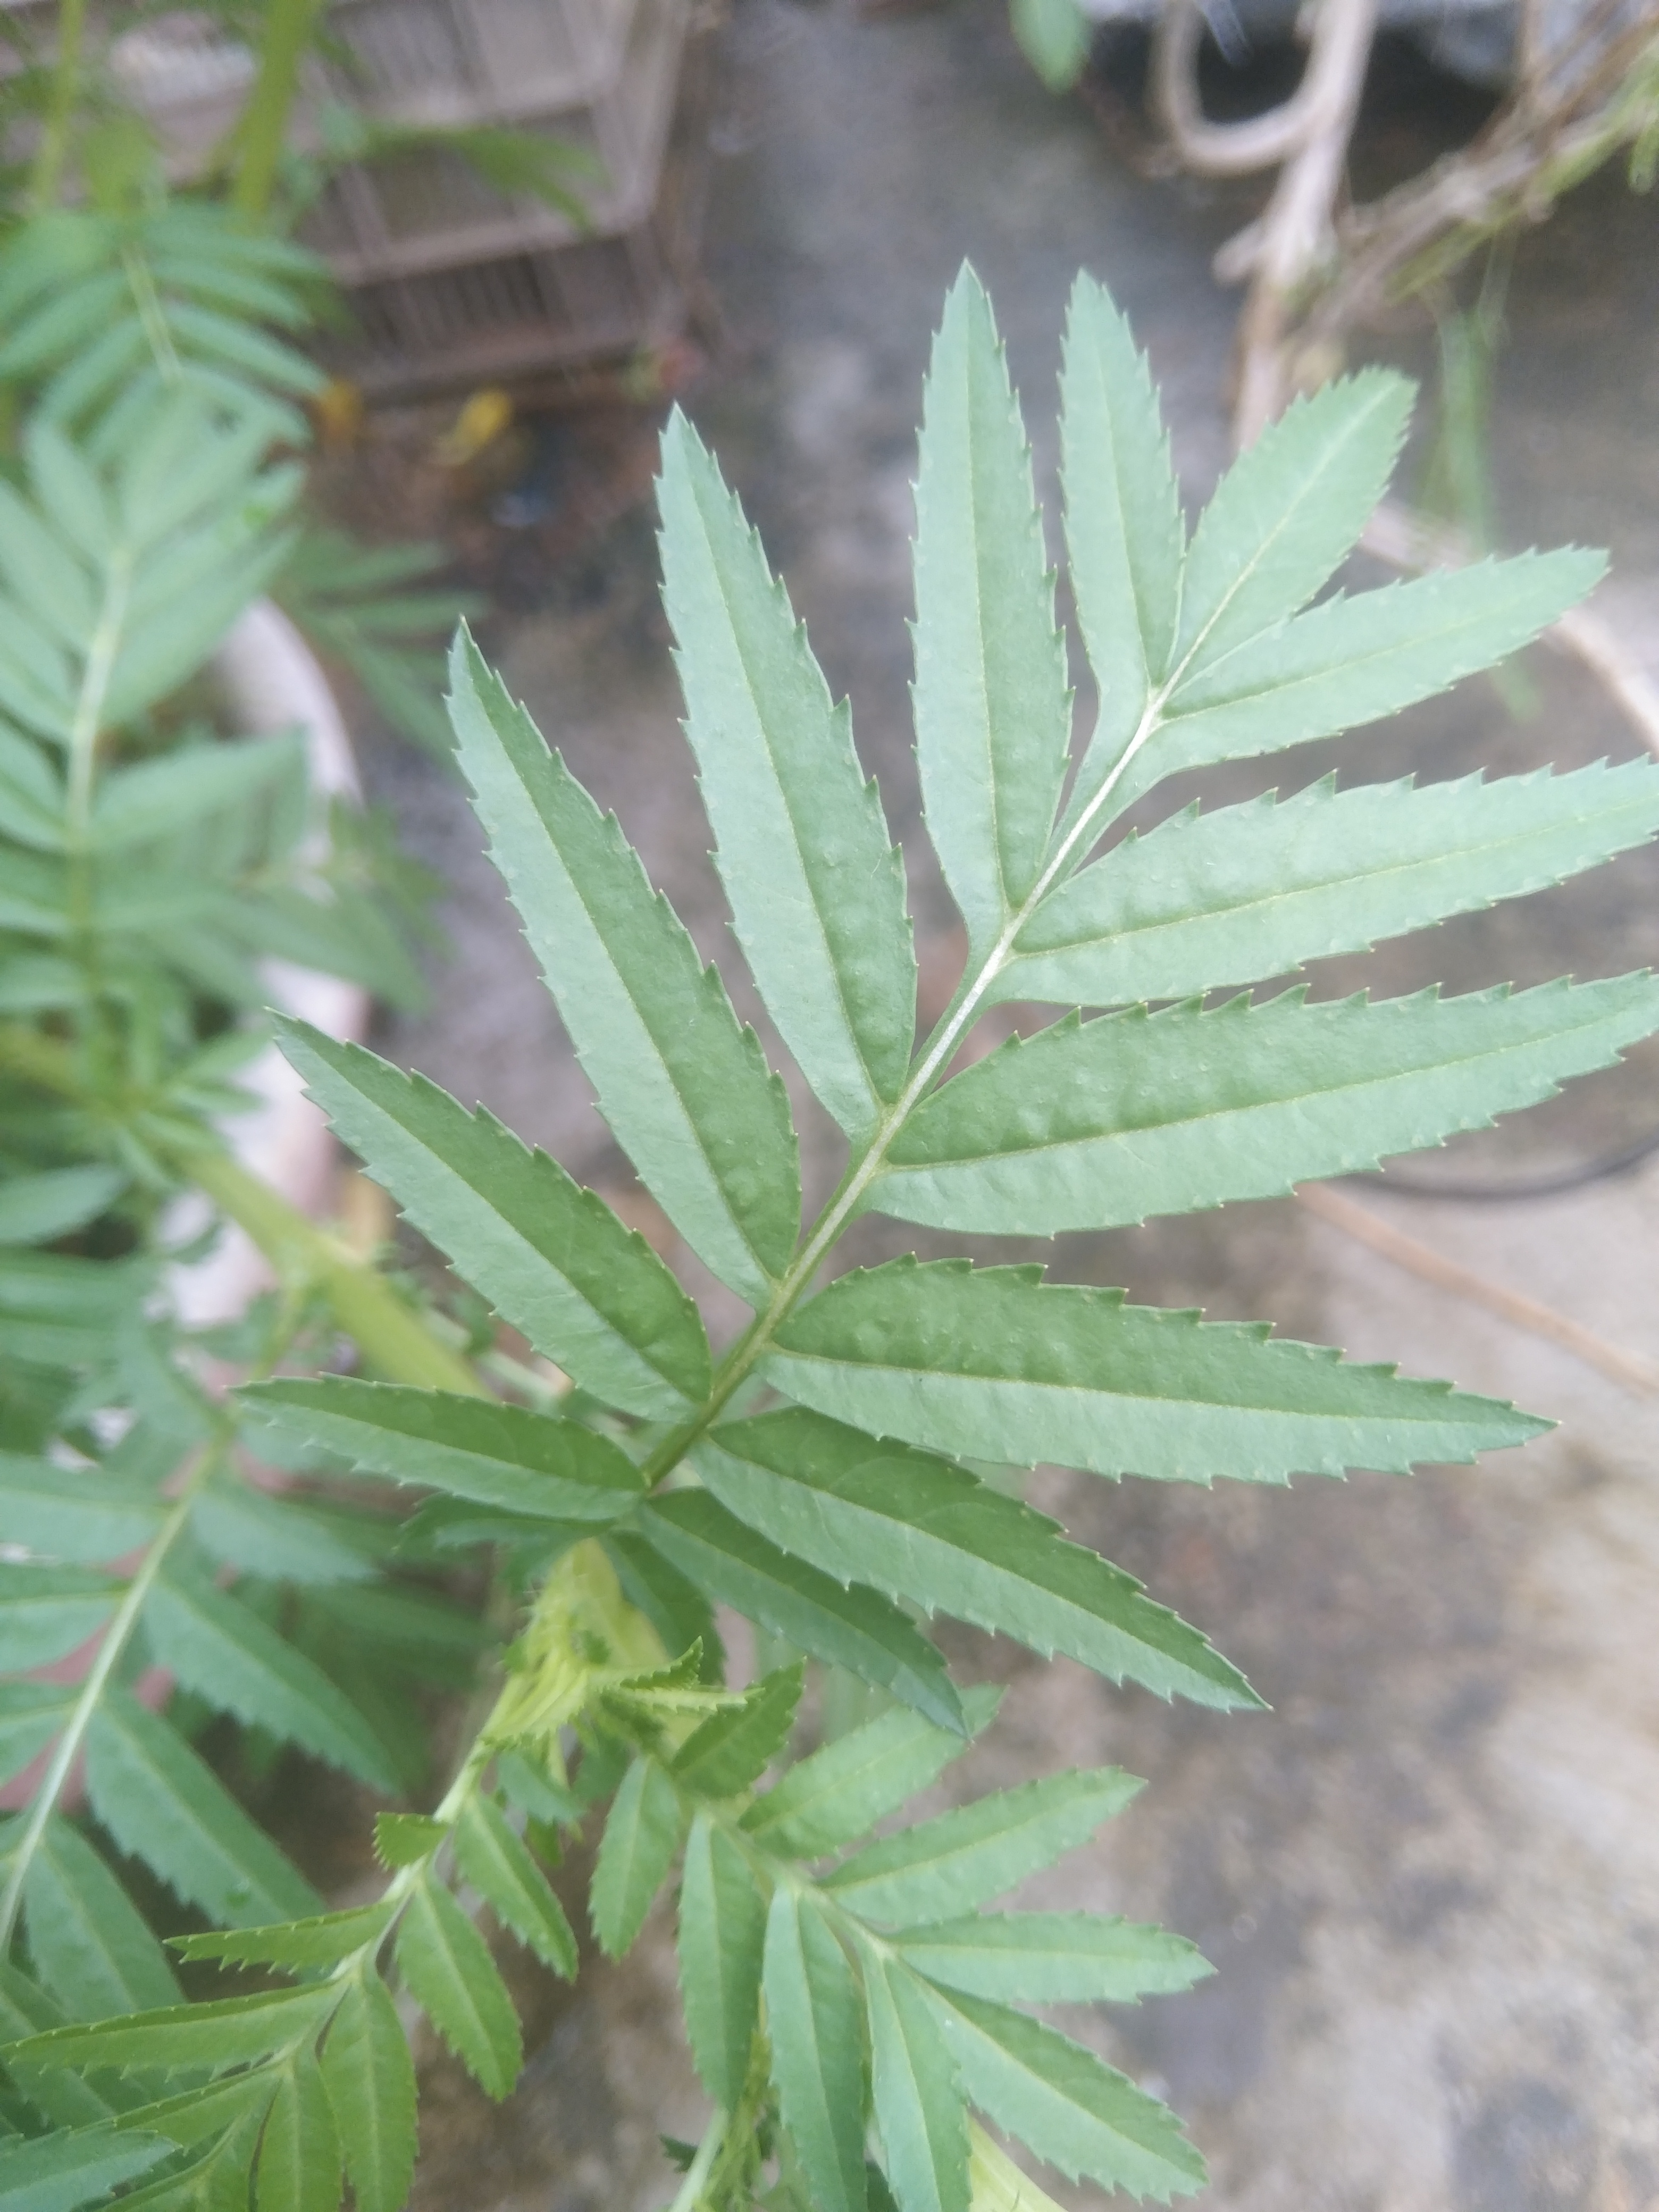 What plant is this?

marigold
